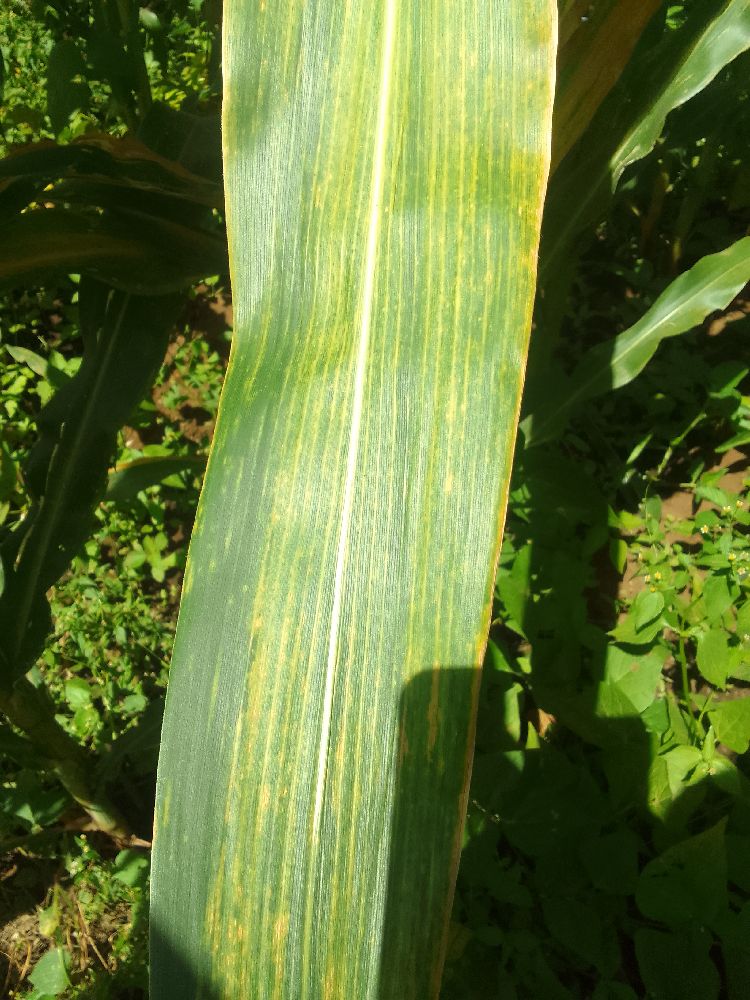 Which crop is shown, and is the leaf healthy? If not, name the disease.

maize, maize lethal necrosis
